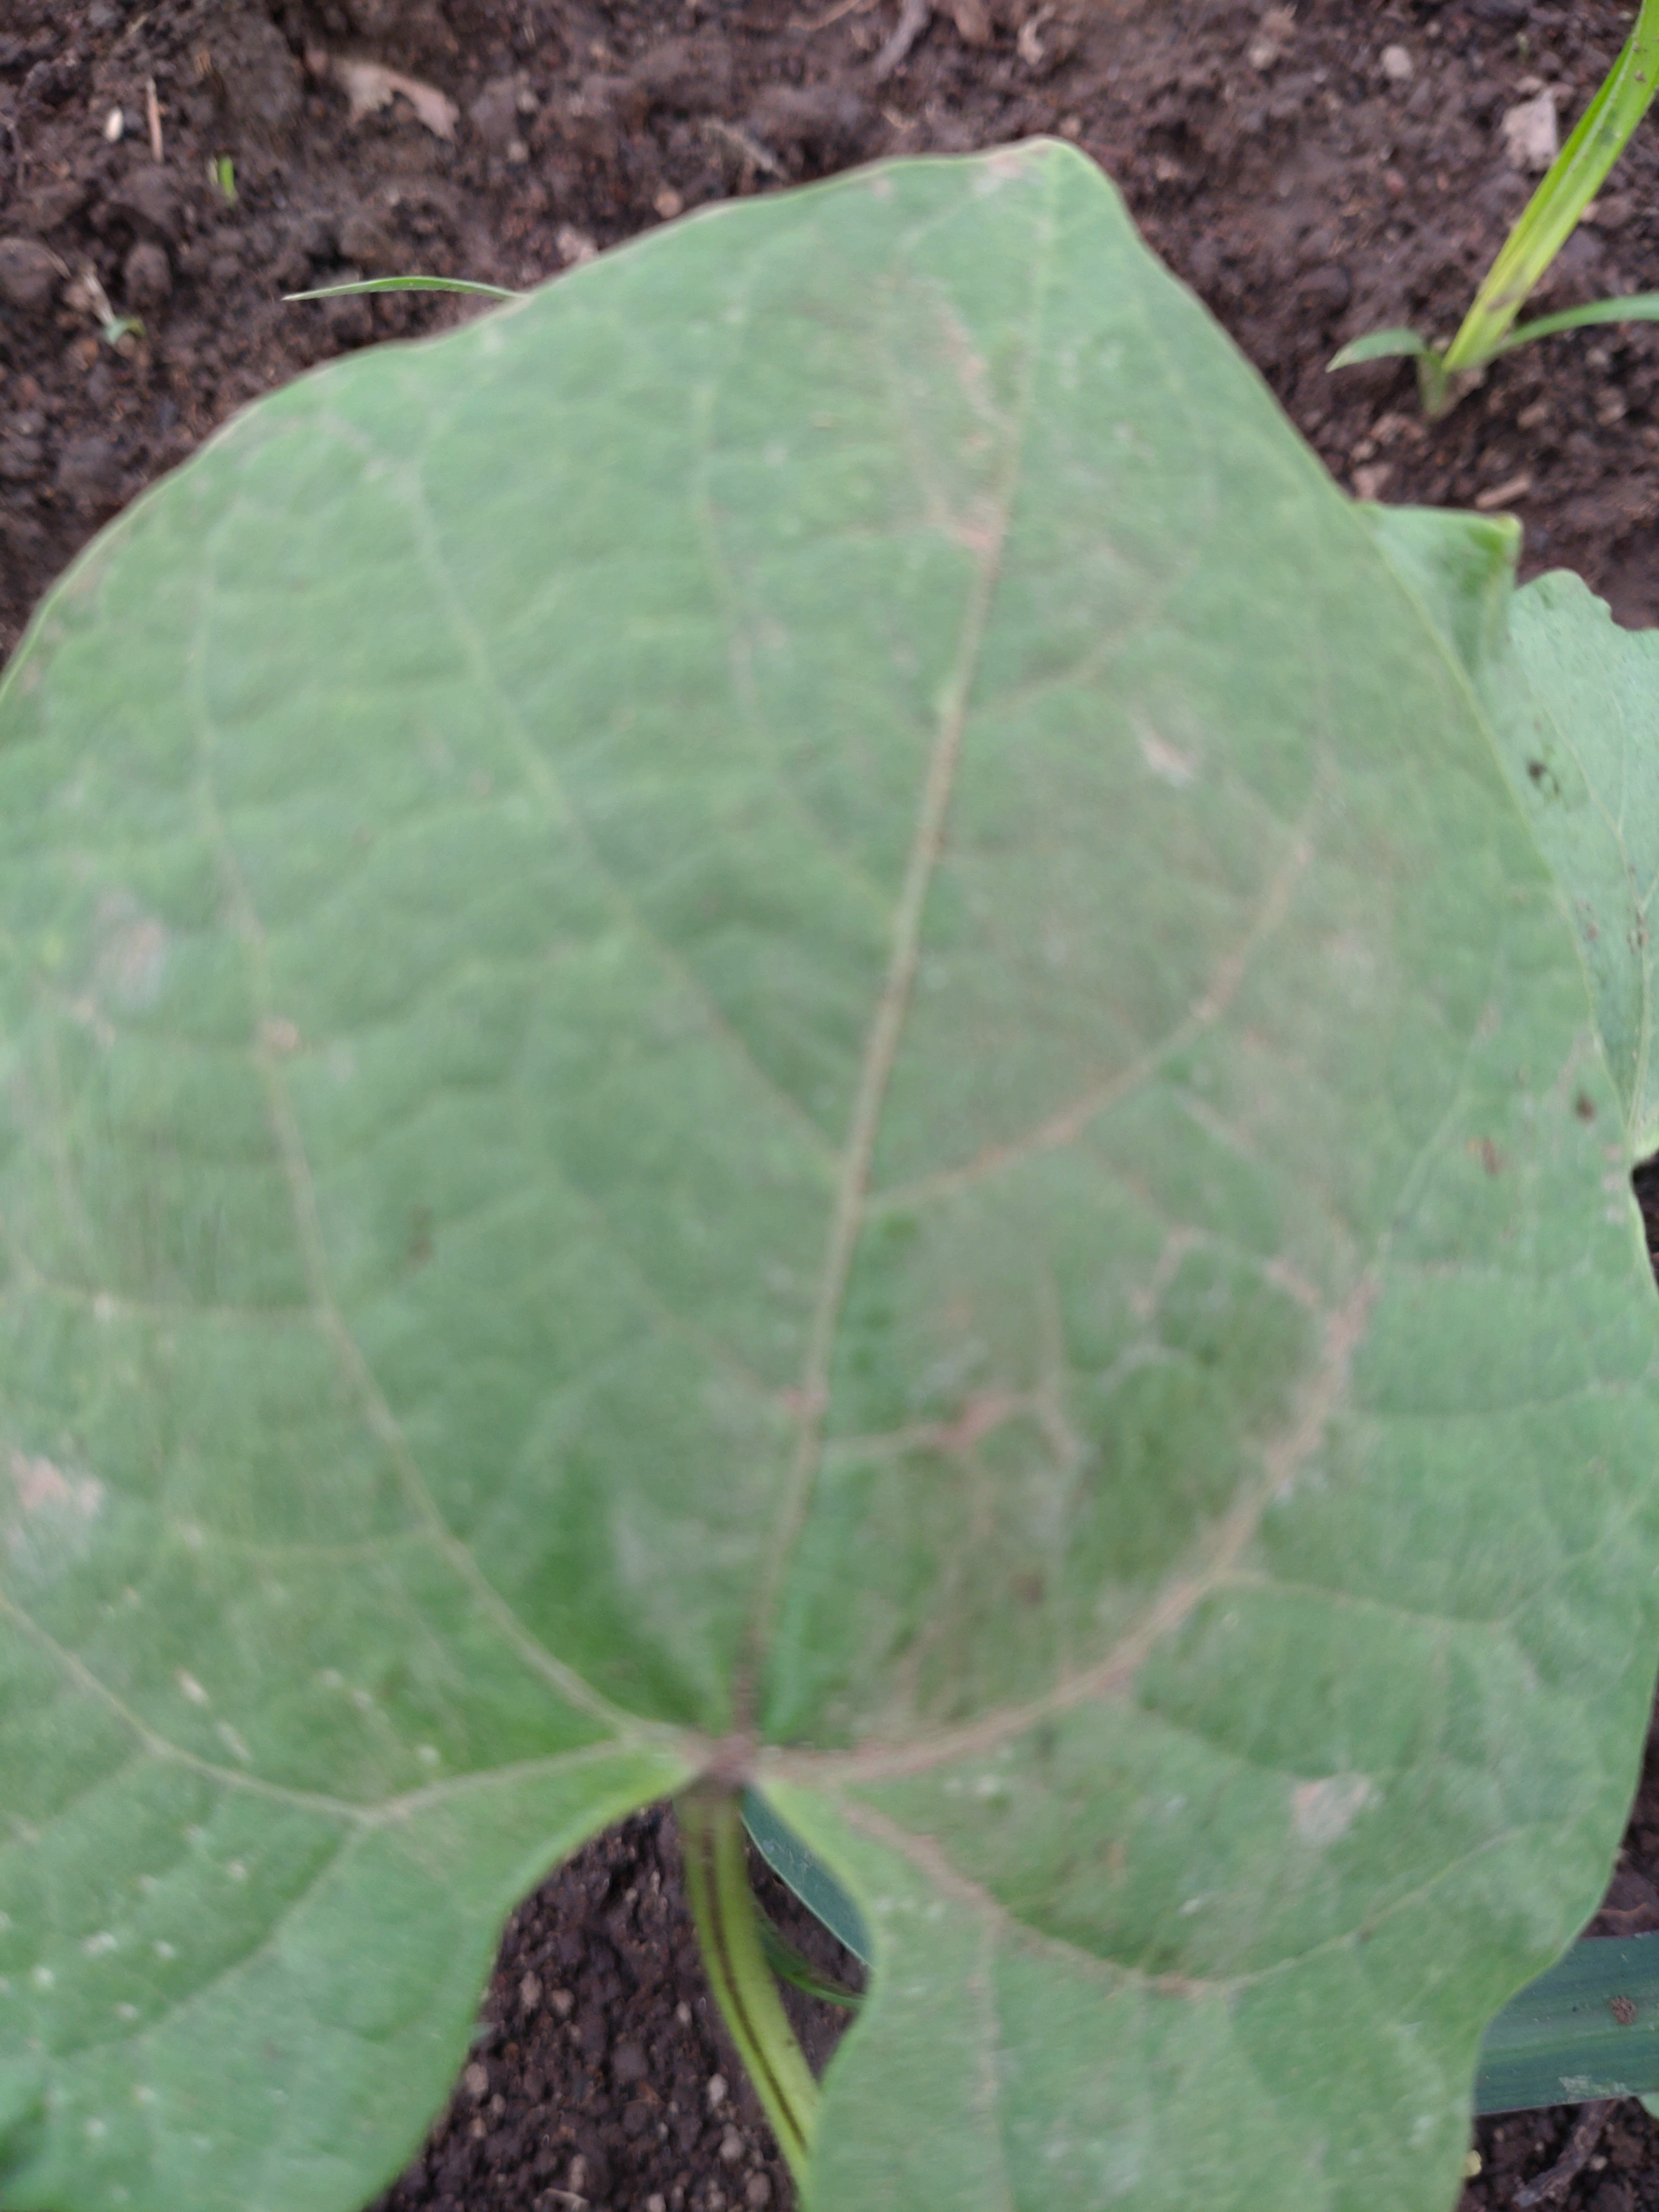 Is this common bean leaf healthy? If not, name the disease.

healthy
